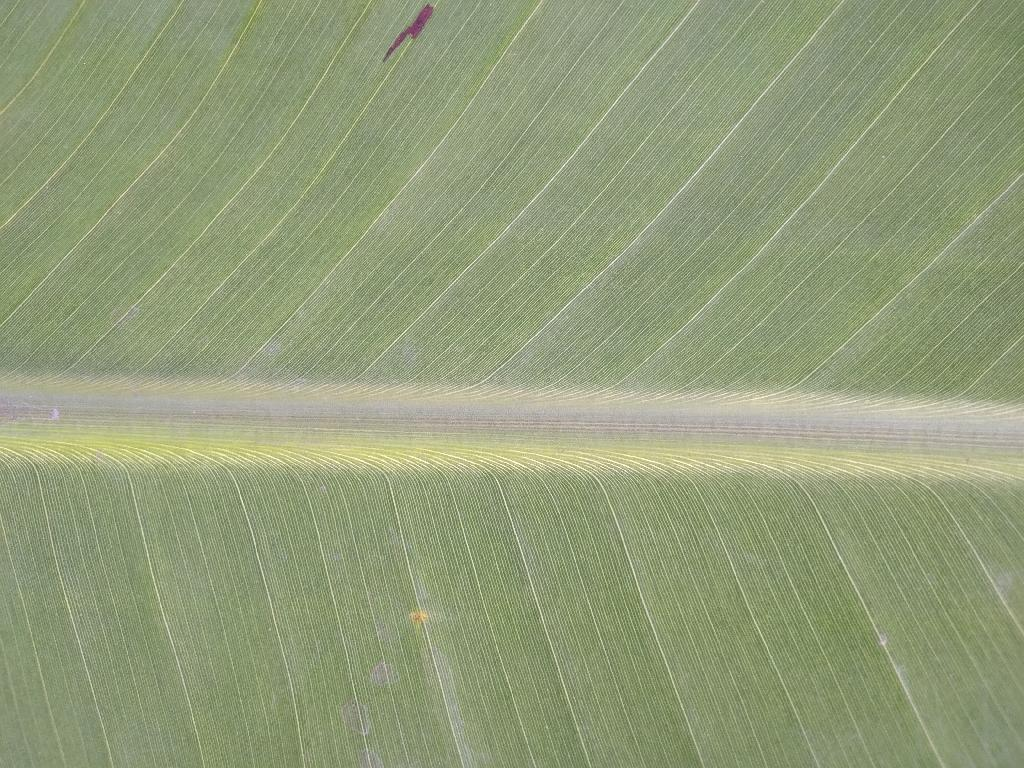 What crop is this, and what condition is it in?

banana, healthy
